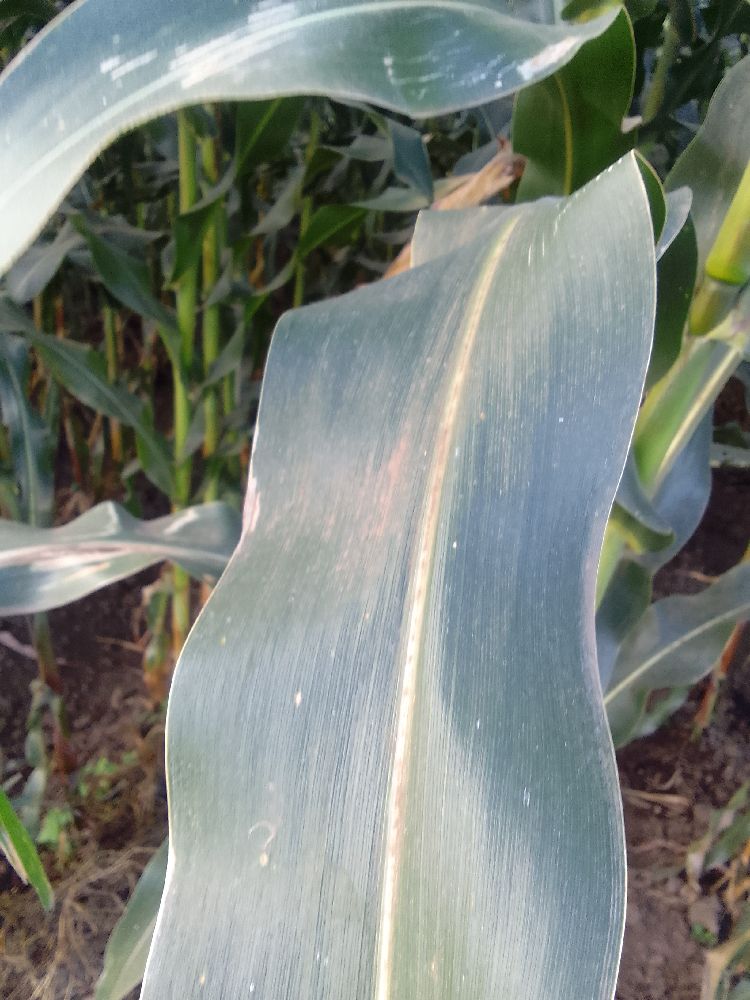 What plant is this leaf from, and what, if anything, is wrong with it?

maize, healthy
